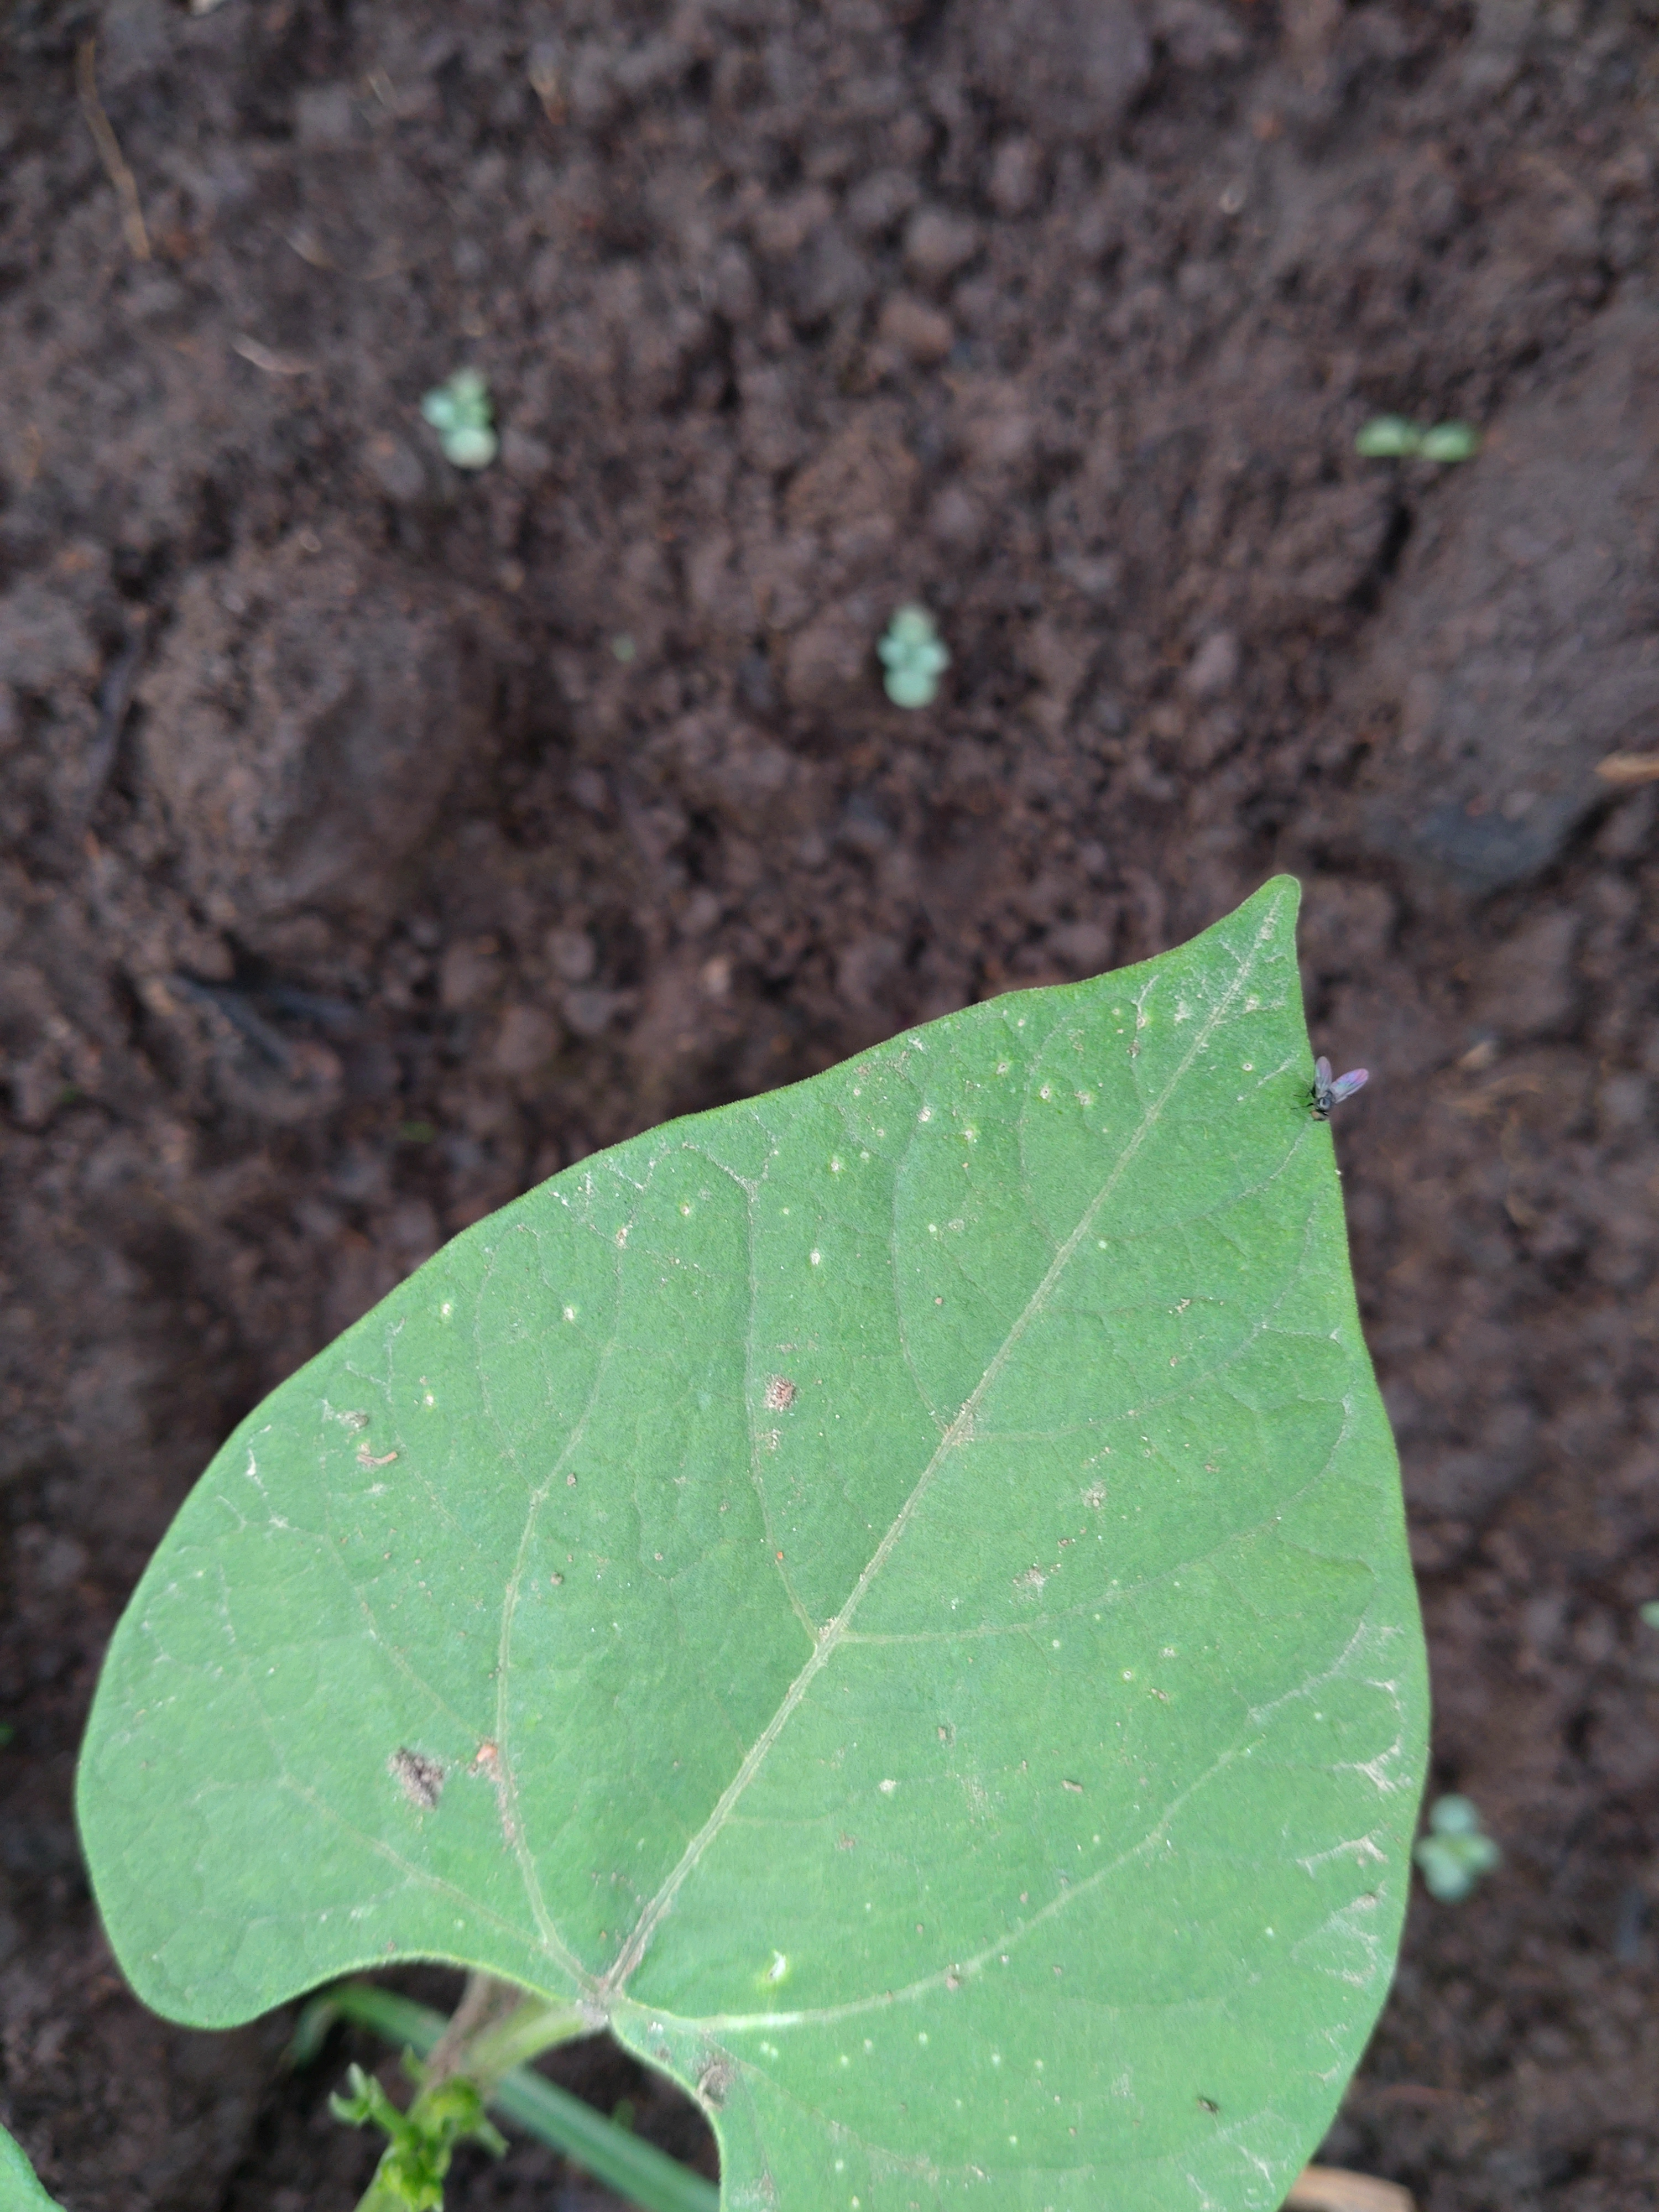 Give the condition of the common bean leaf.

healthy
